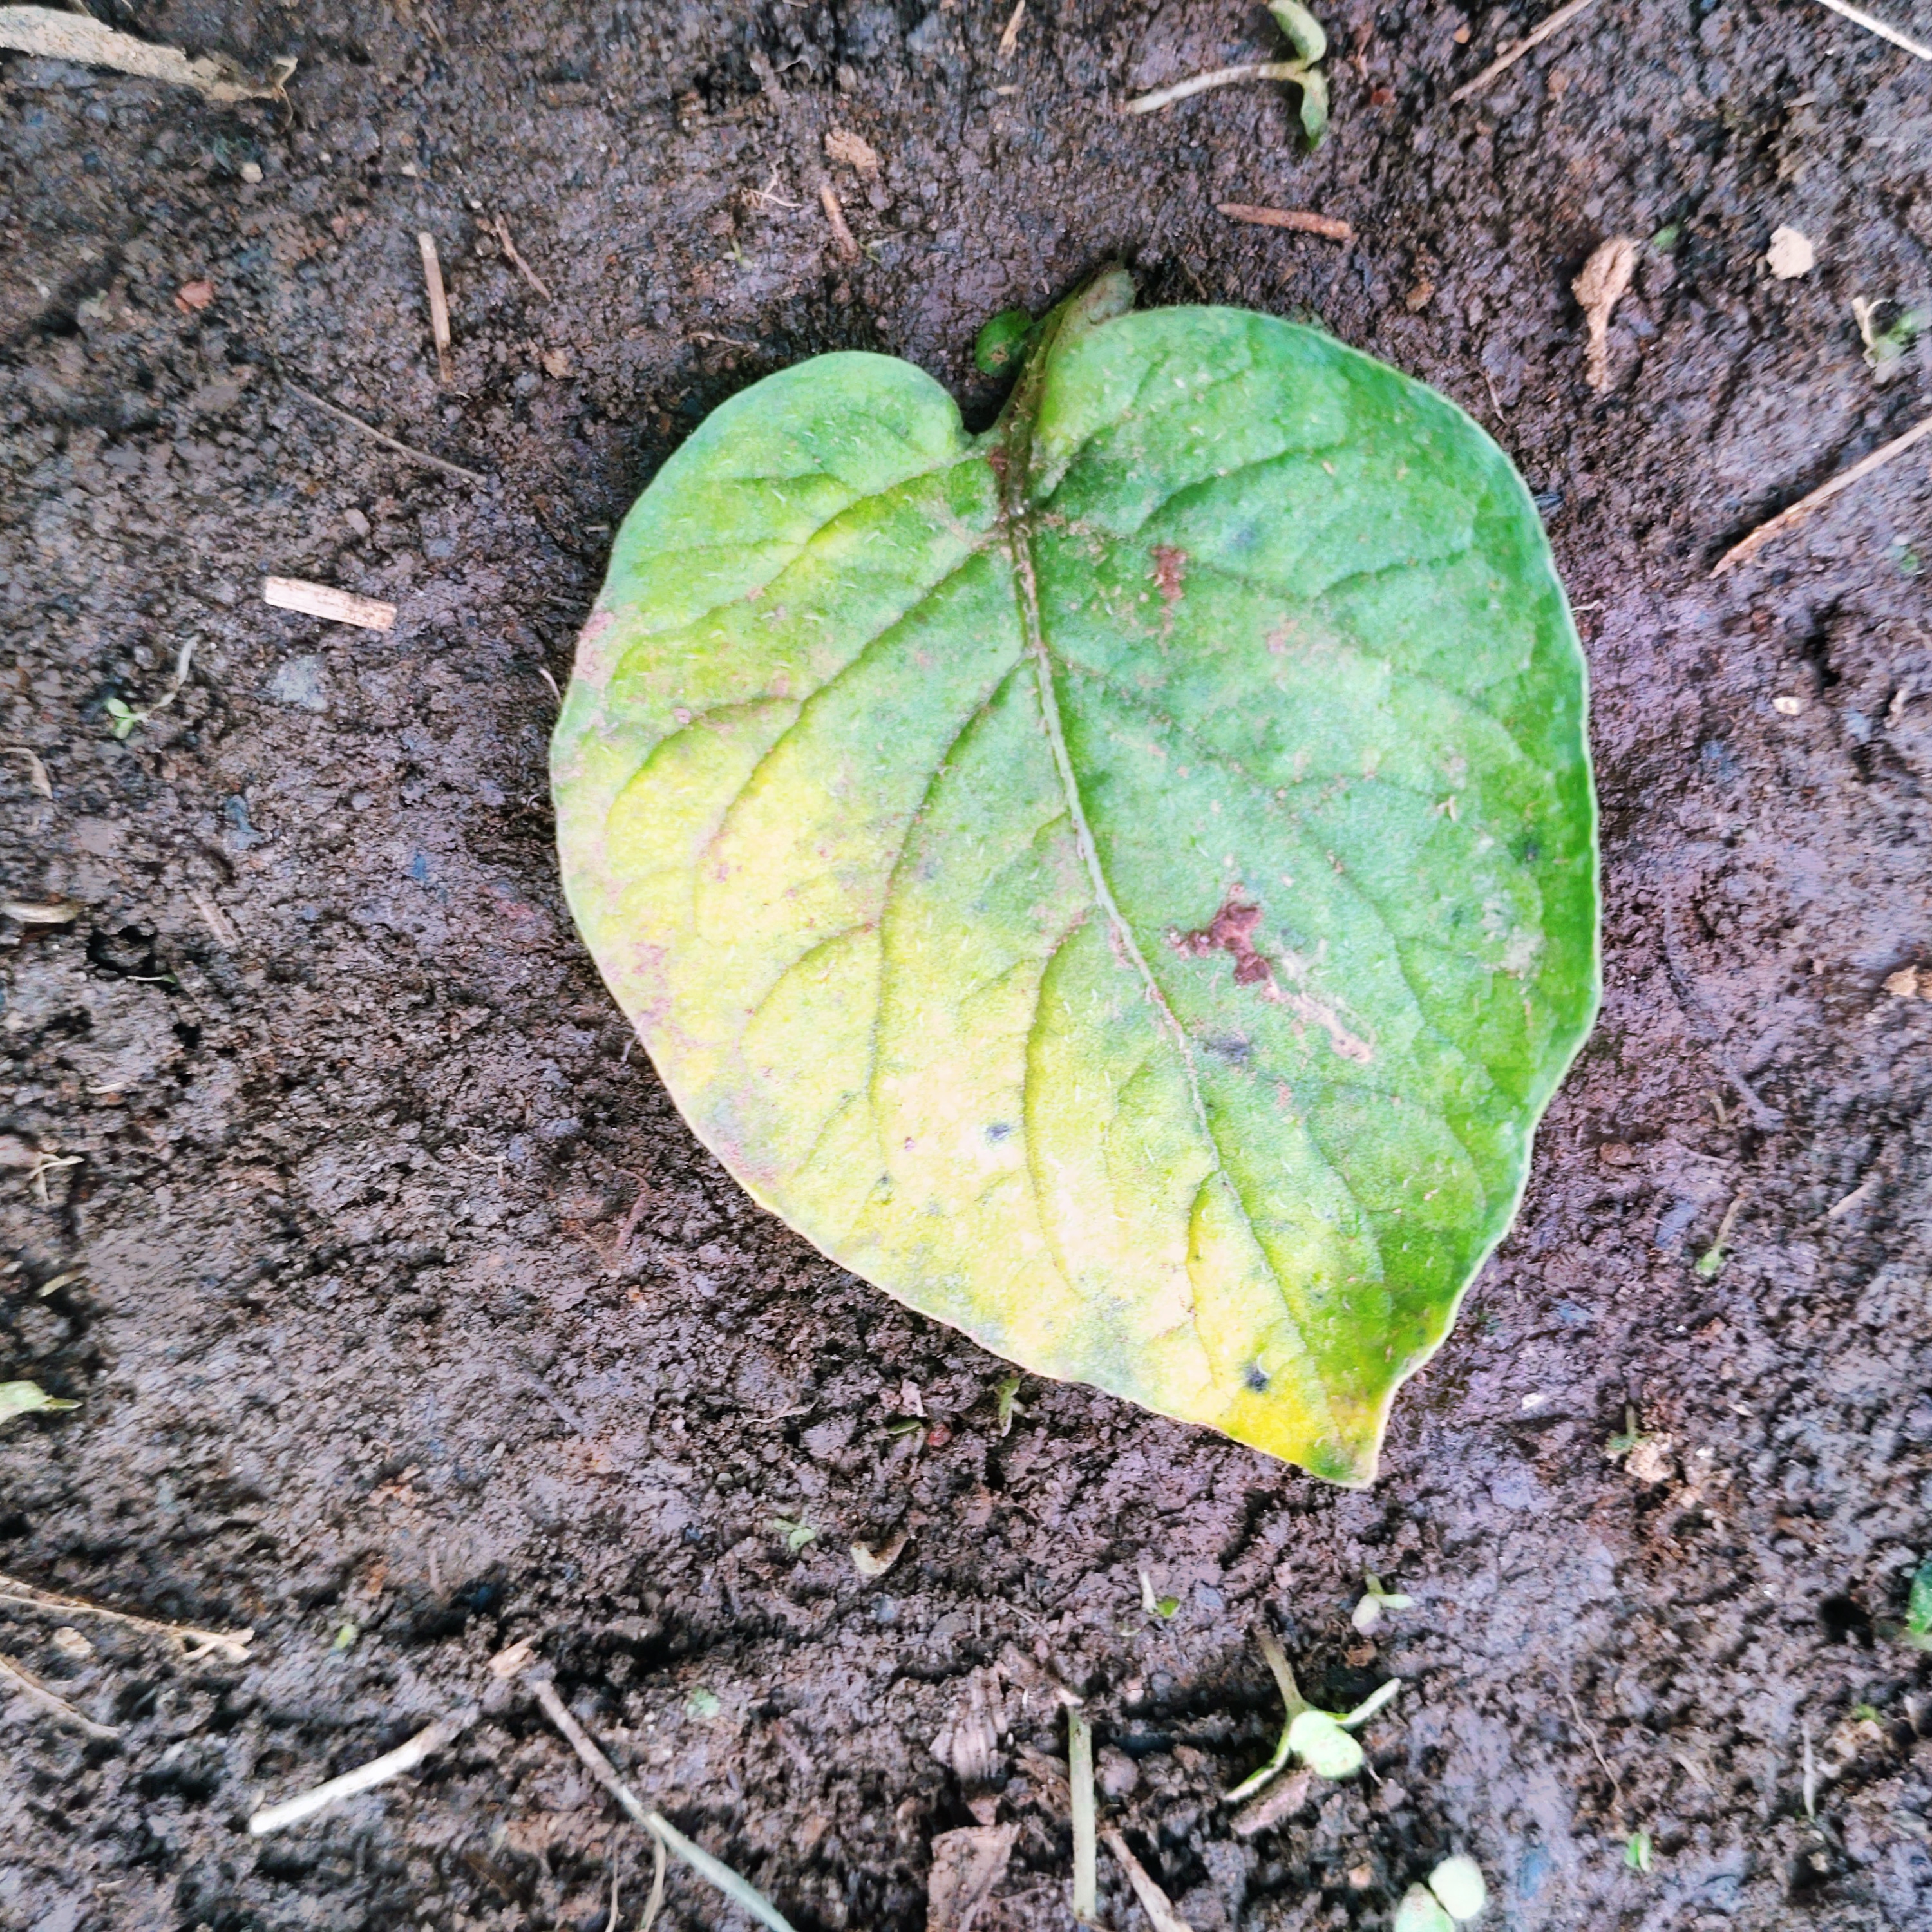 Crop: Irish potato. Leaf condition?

late blight
